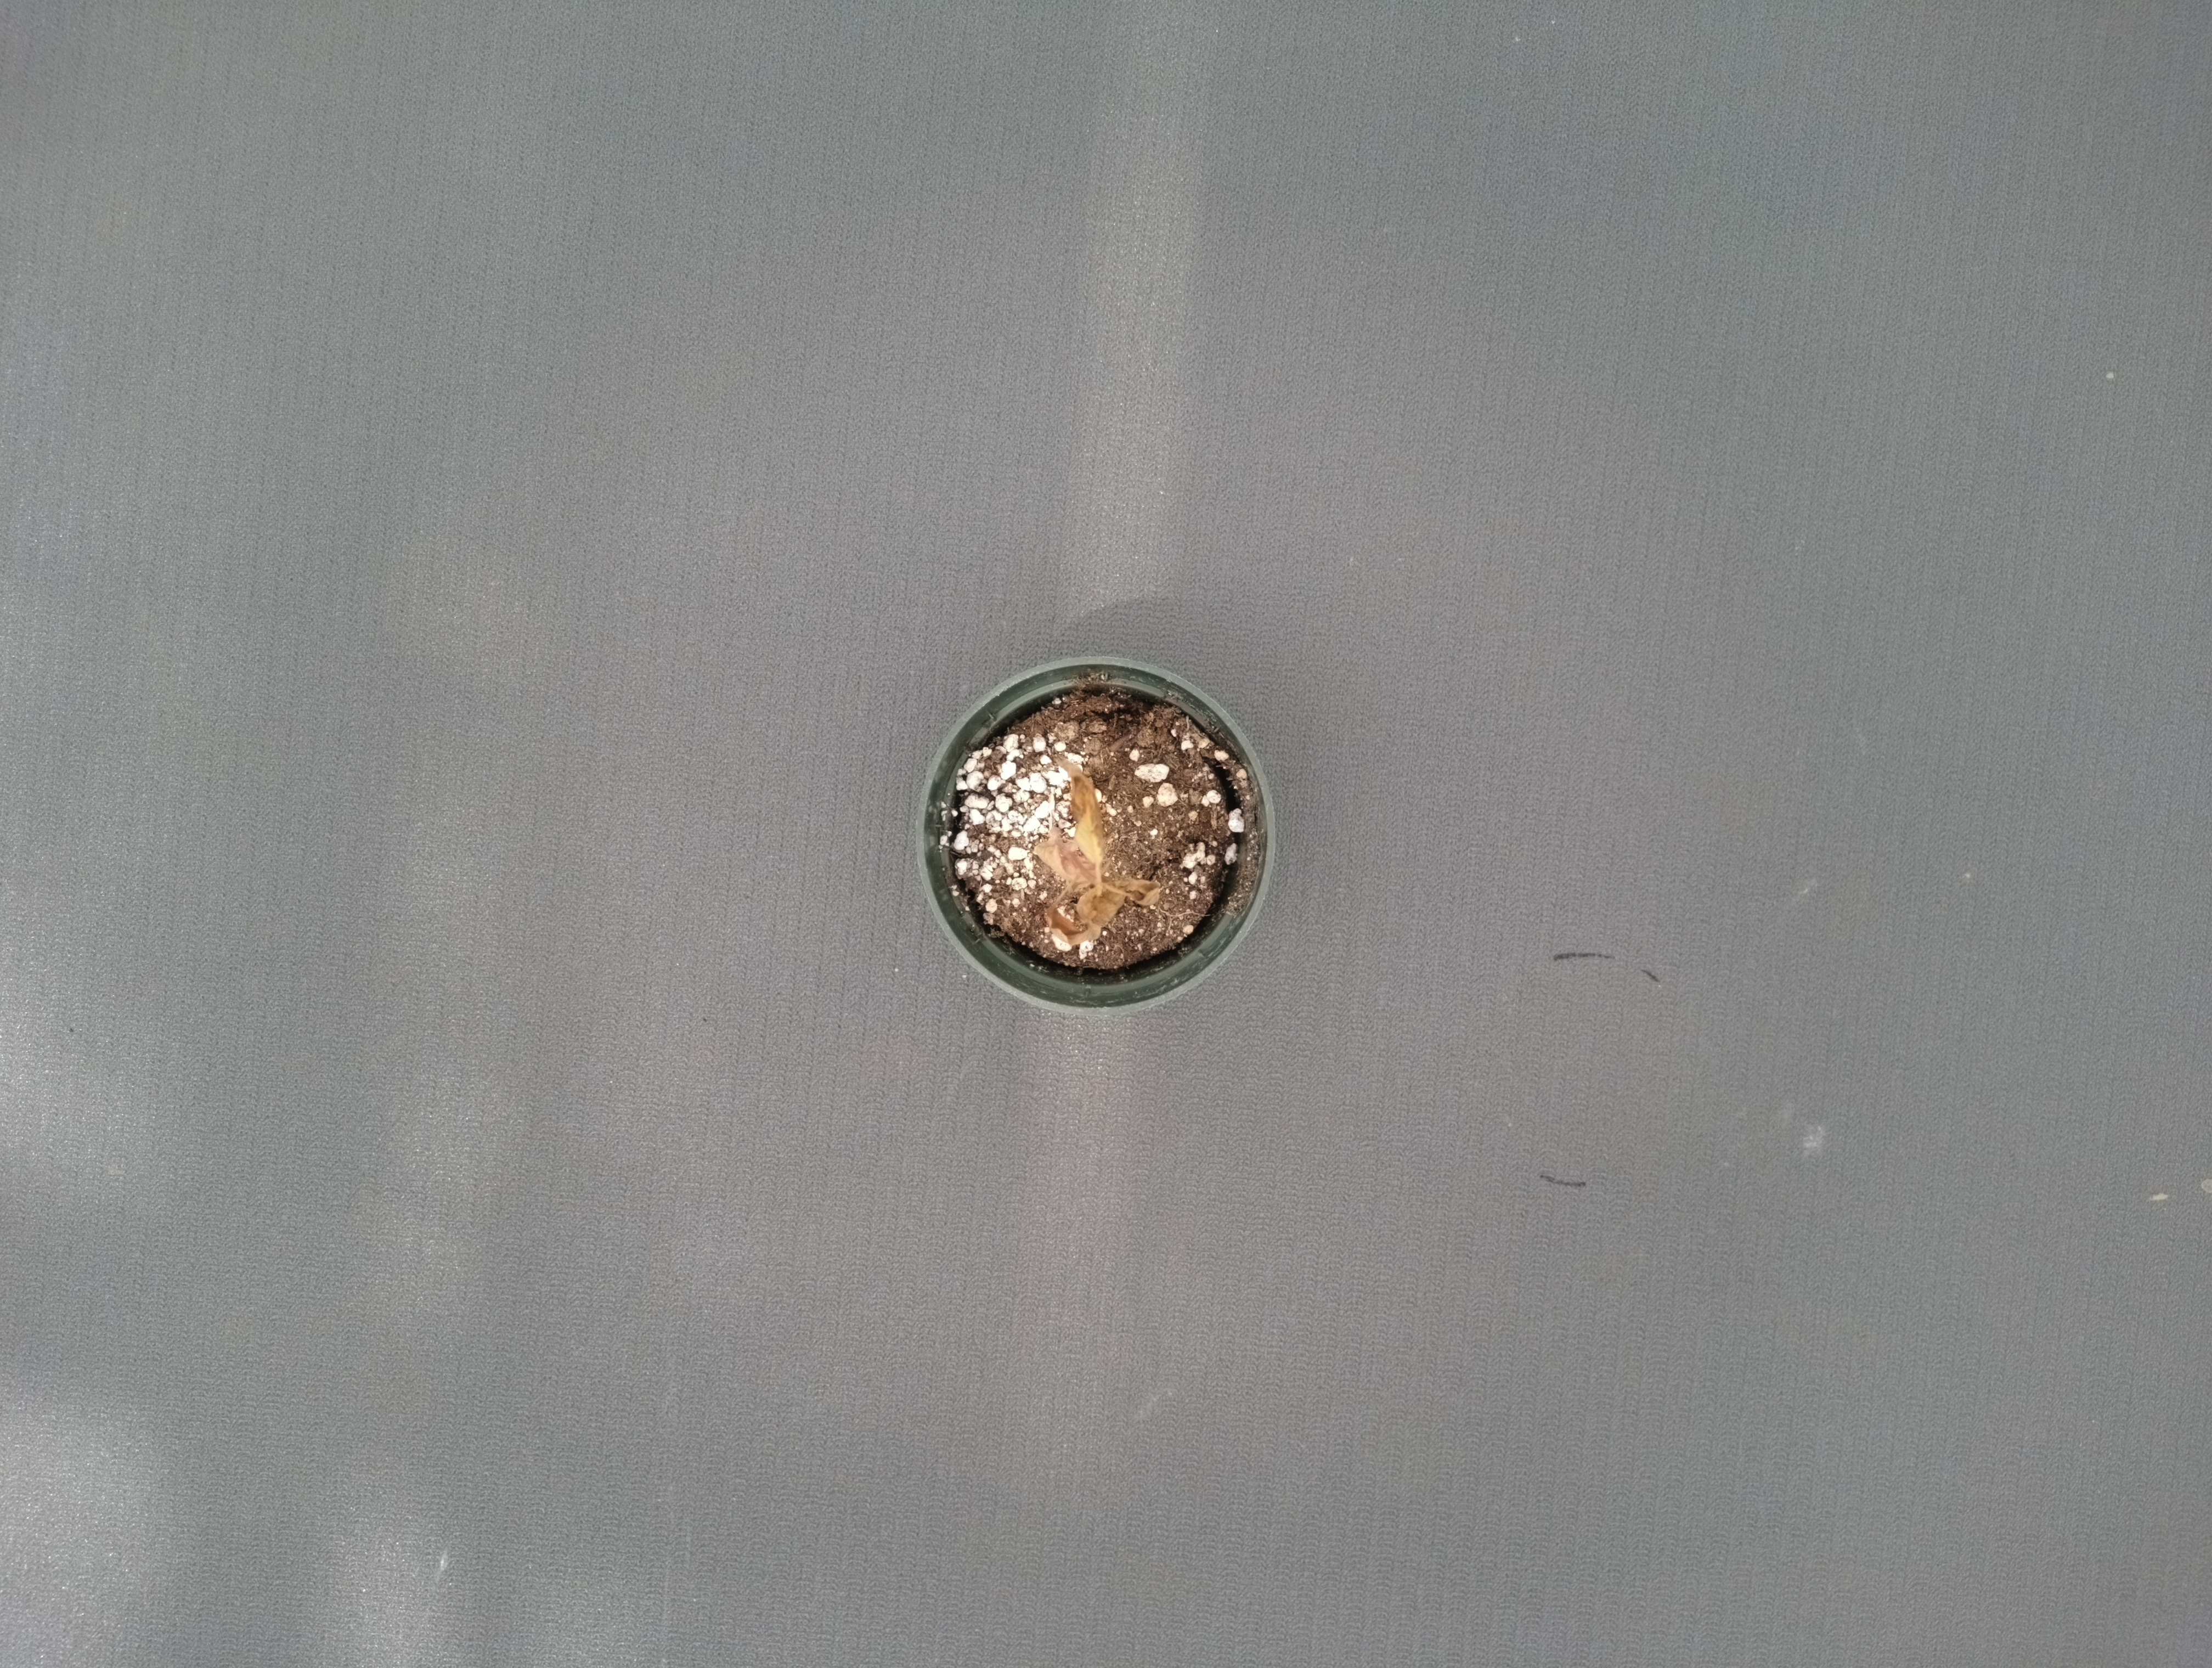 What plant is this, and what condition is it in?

waterhemp, necrosis only
